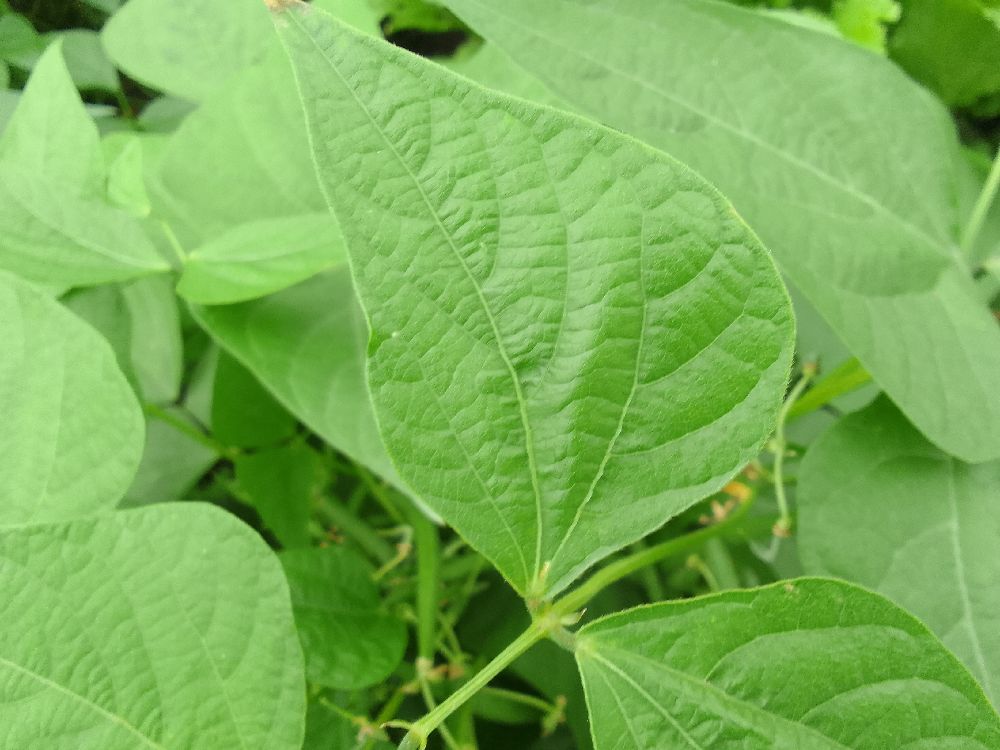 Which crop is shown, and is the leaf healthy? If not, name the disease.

common bean, healthy
